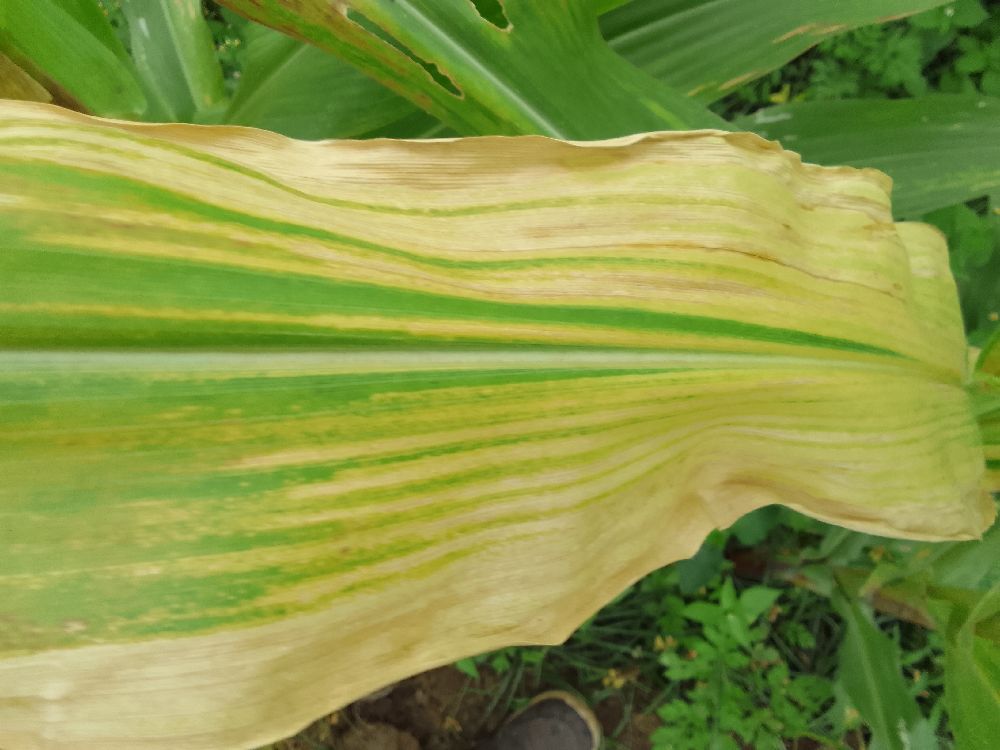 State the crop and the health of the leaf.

maize, maize lethal necrosis
